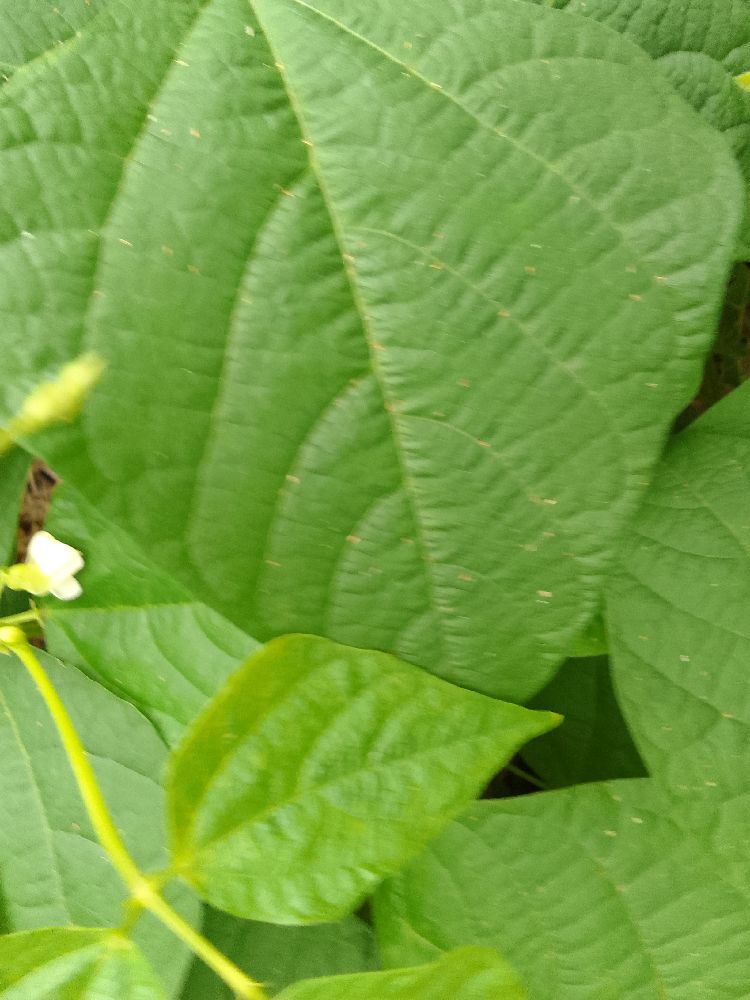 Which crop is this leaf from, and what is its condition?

common bean, healthy
